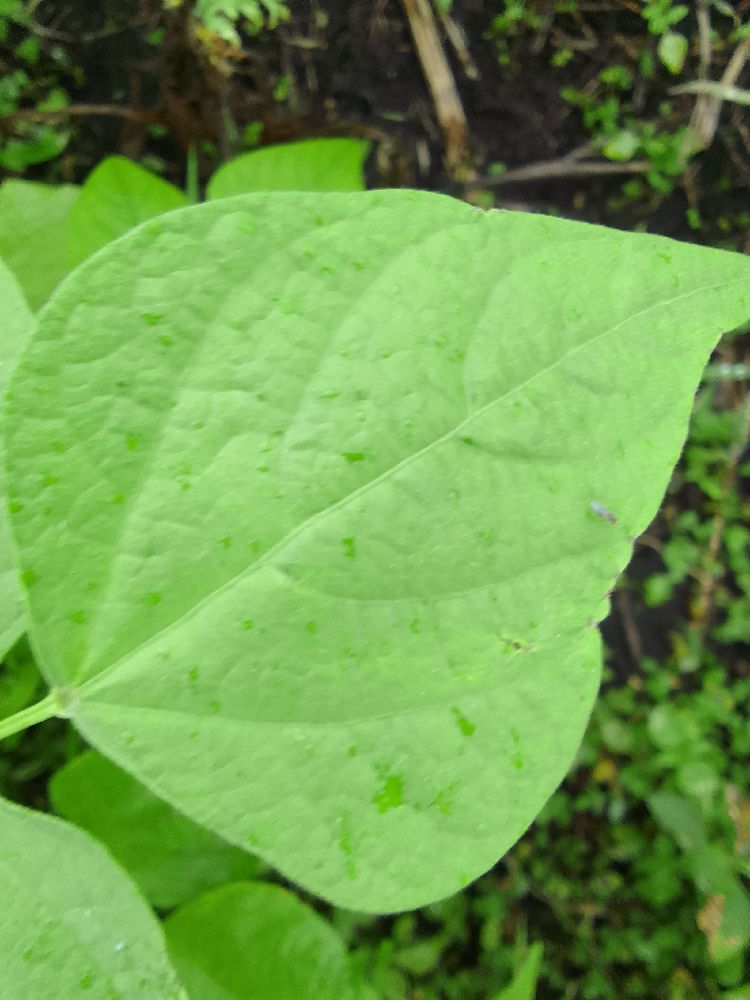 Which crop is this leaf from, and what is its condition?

common bean, healthy
